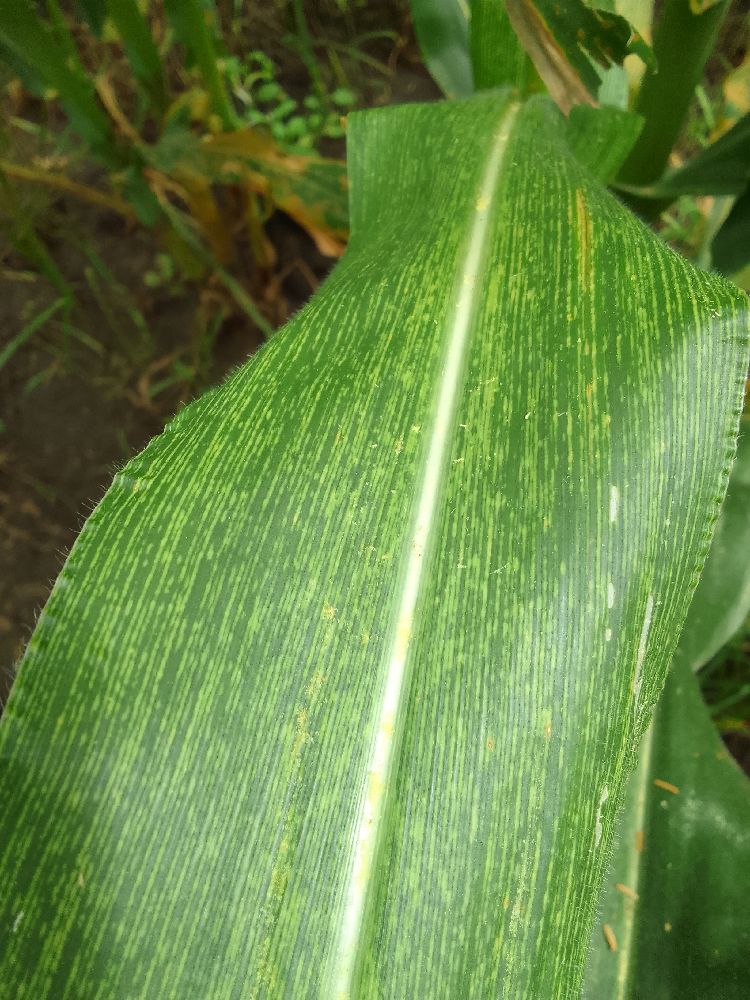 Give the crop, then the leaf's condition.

maize, maize streak virus
